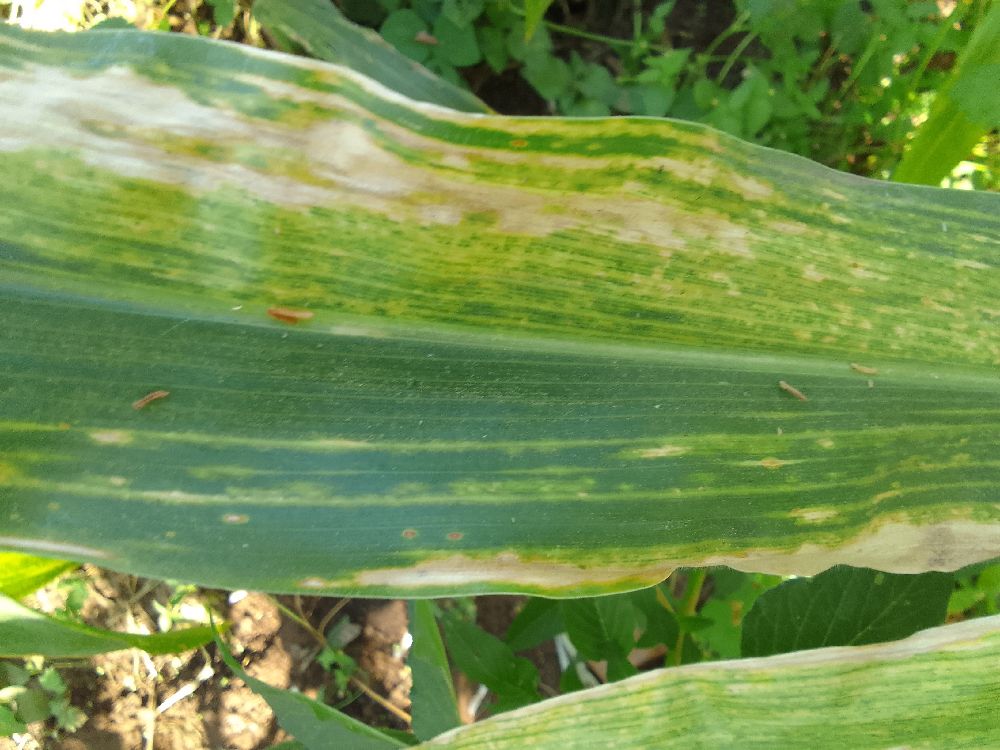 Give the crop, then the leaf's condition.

maize, maize lethal necrosis
